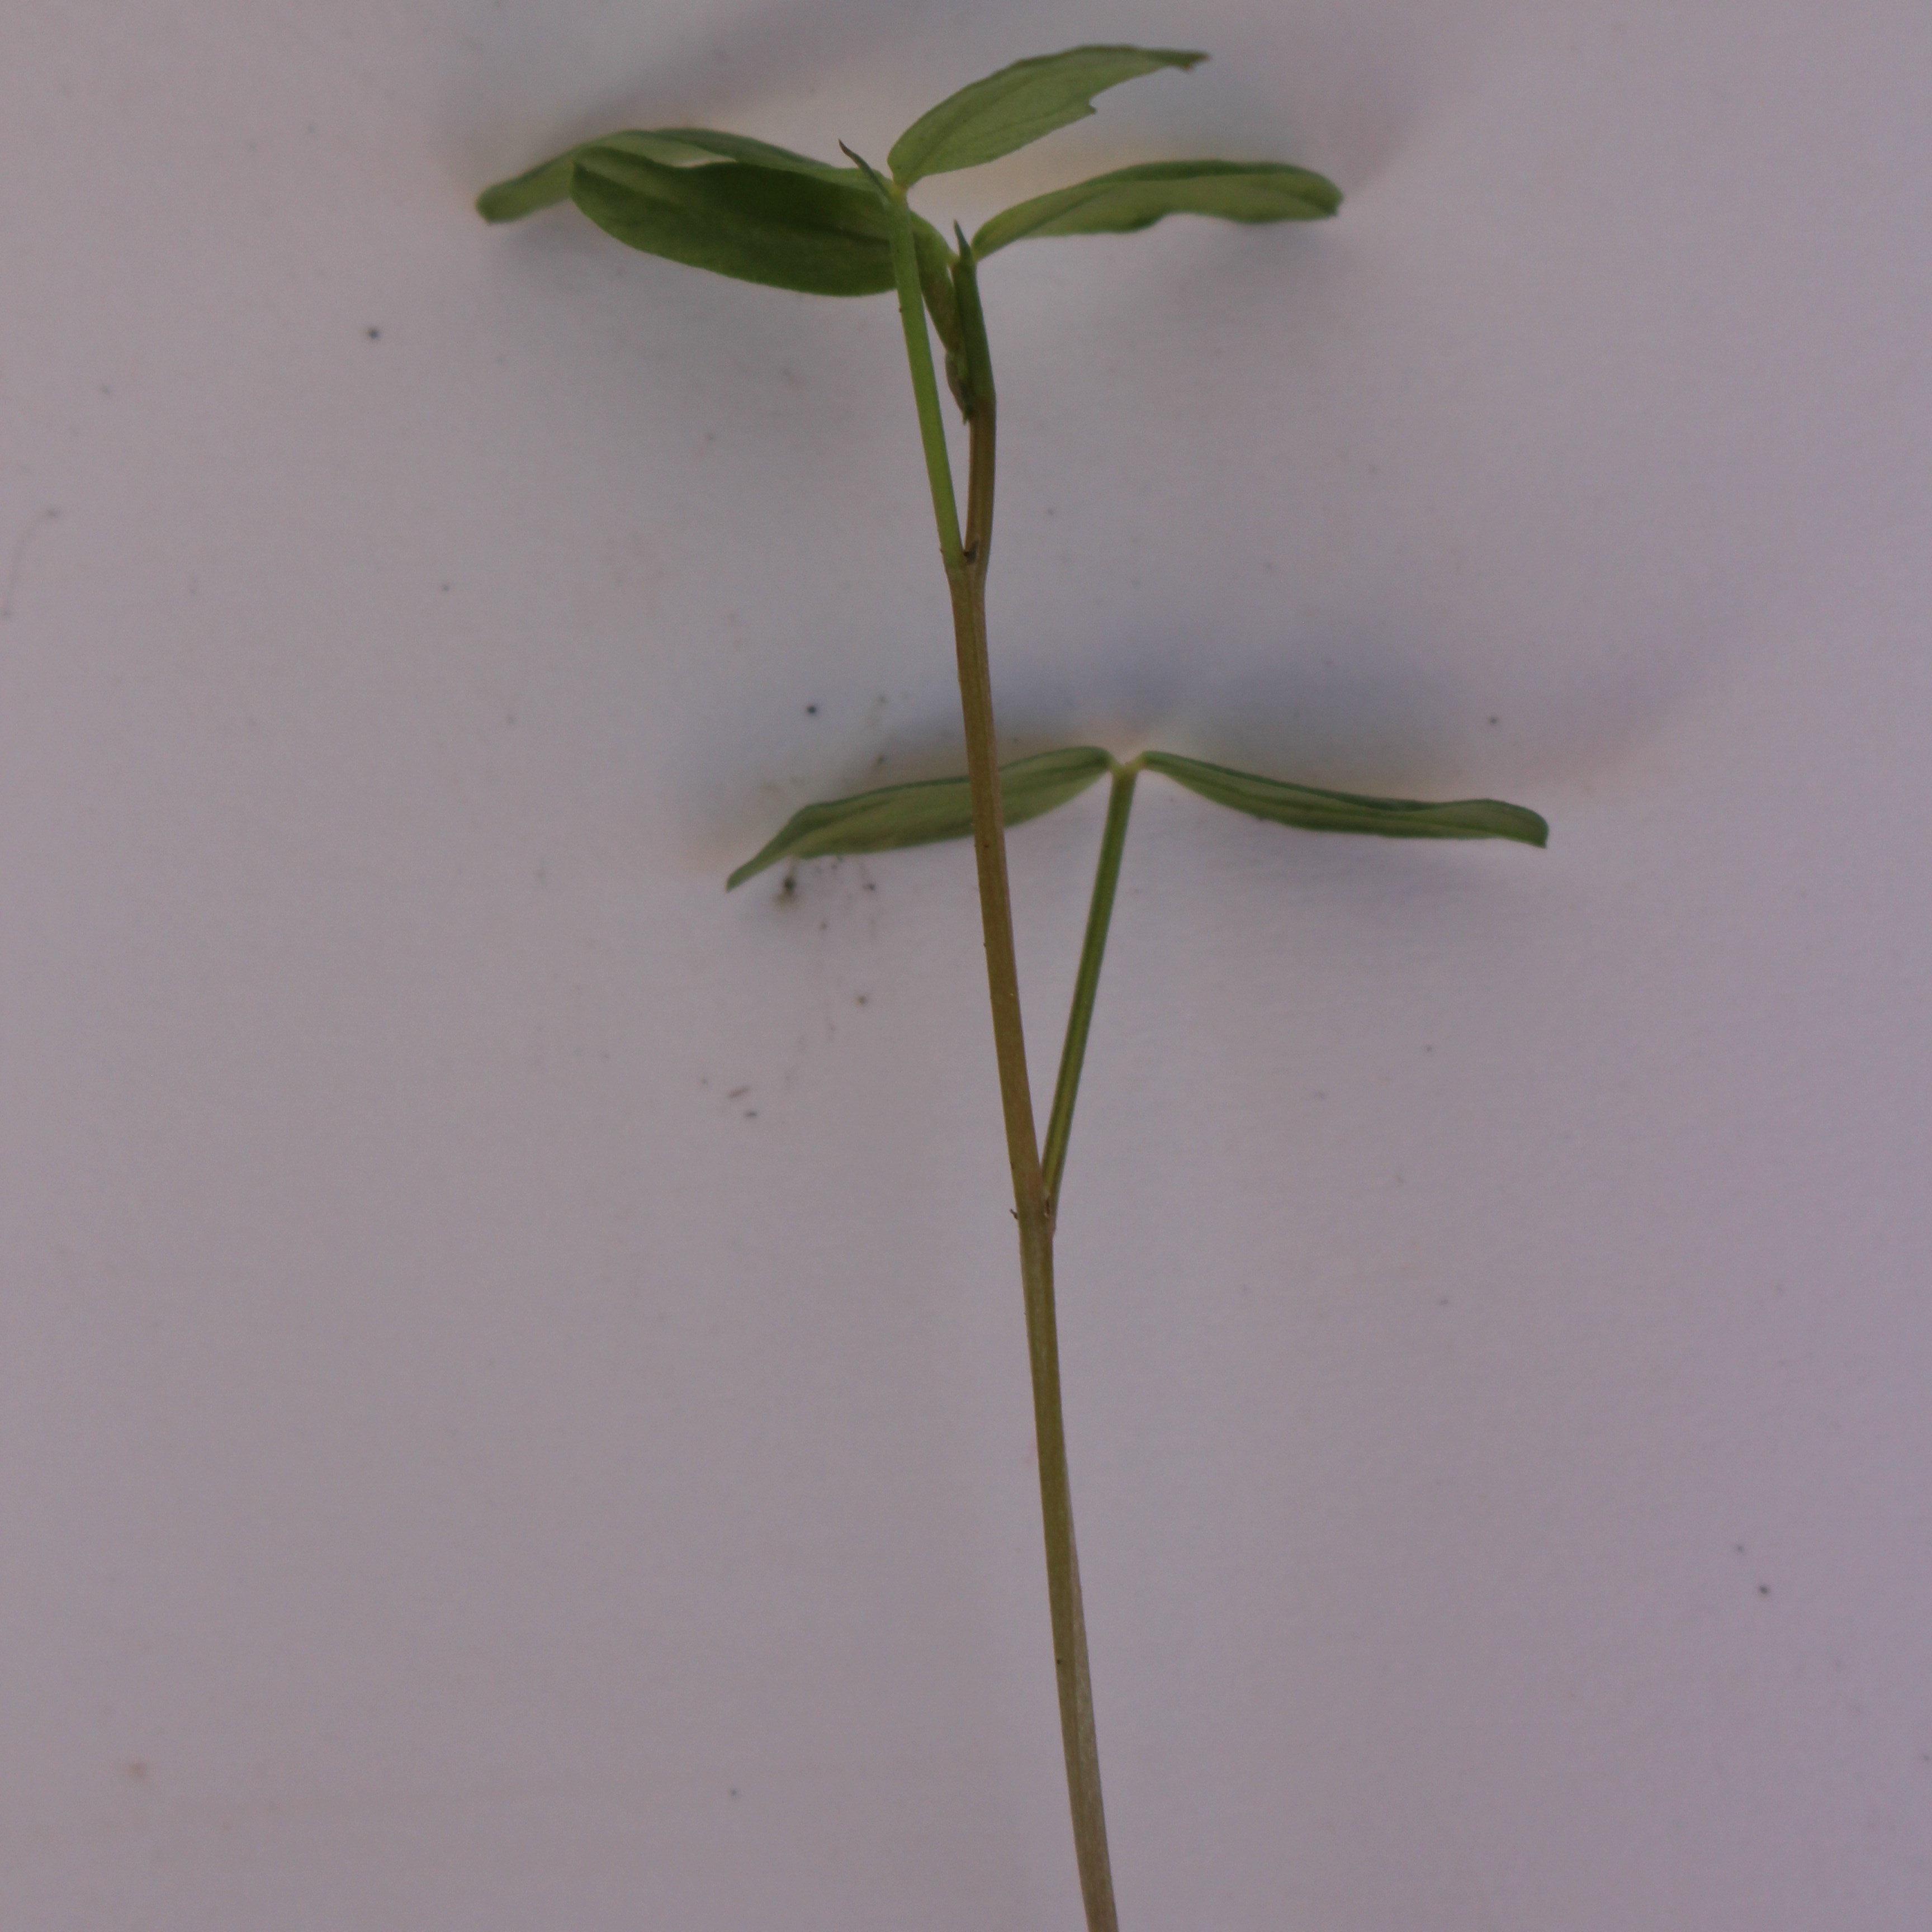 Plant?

Vicia sativa
